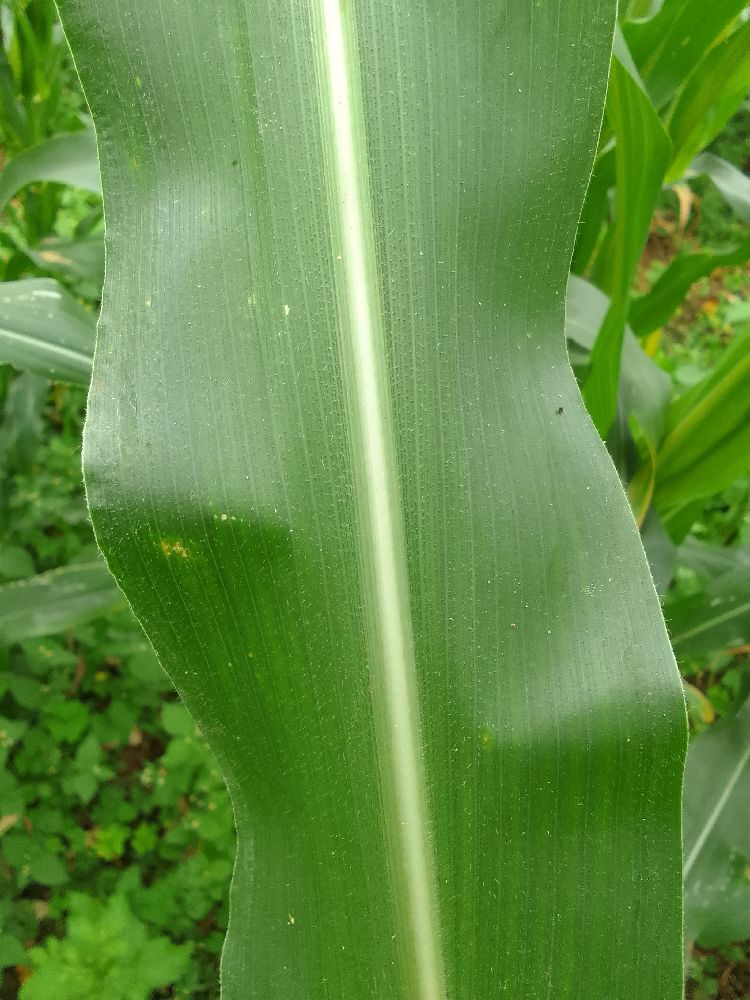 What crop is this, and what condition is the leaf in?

maize, healthy
